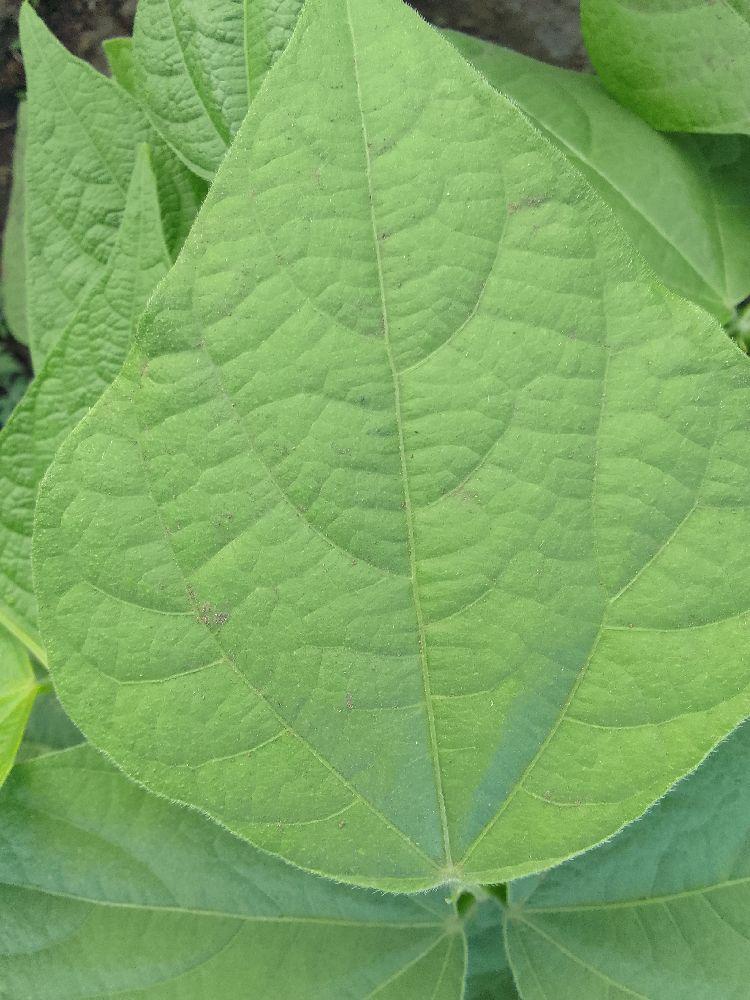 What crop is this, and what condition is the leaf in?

common bean, healthy
